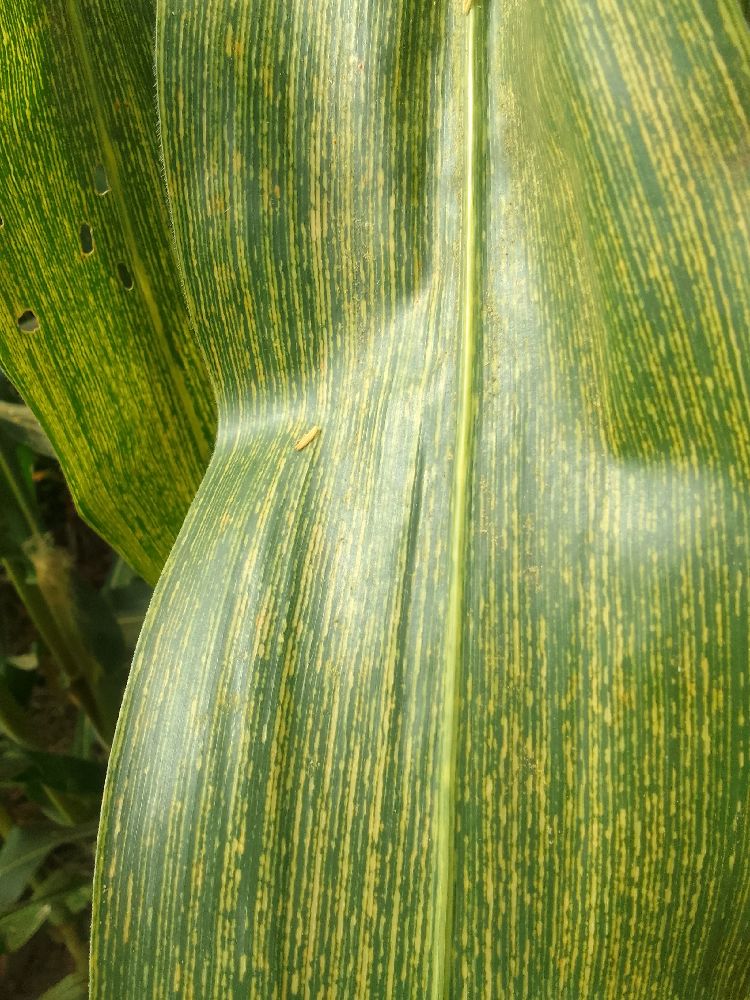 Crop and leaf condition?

maize, maize streak virus
